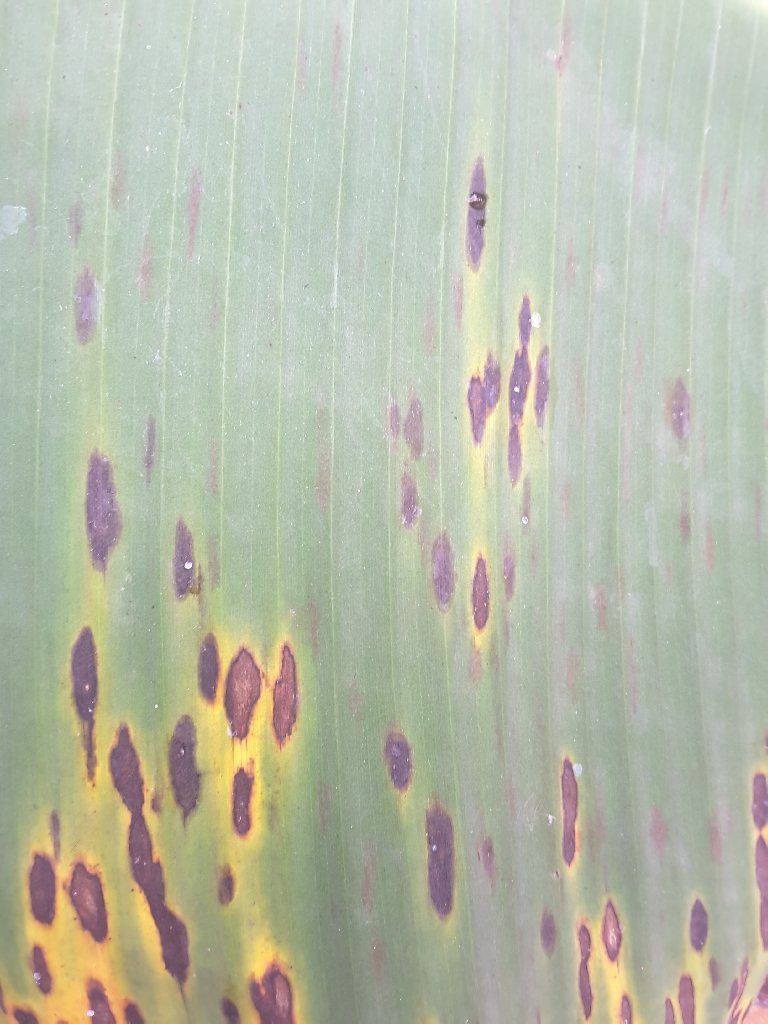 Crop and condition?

banana, black sigatoka
